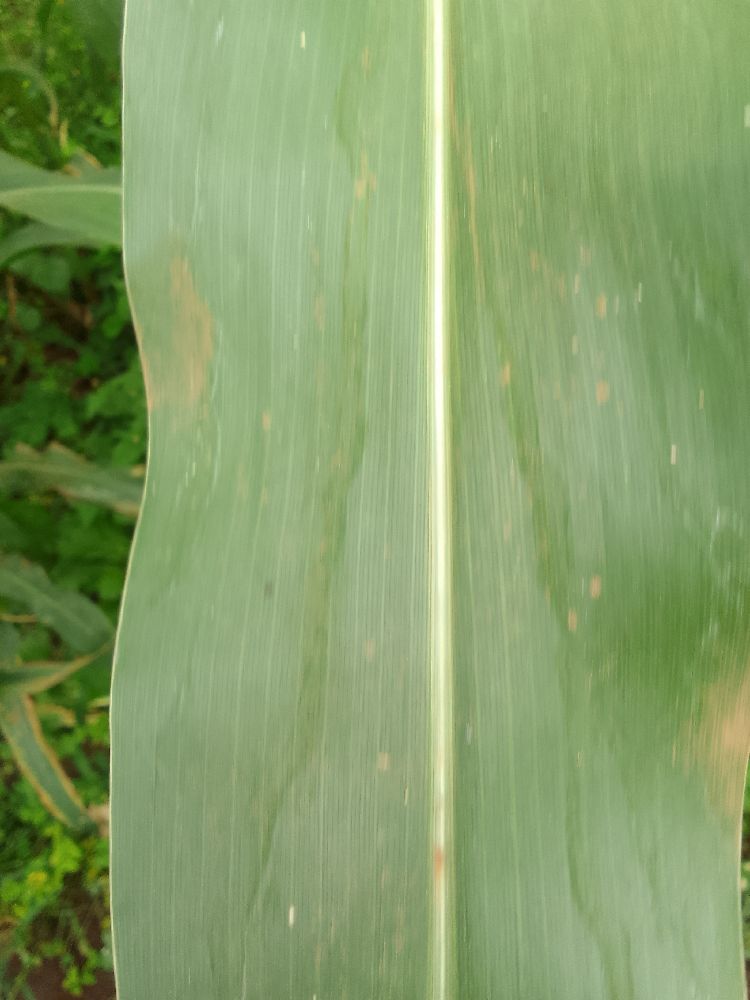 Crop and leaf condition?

maize, healthy
